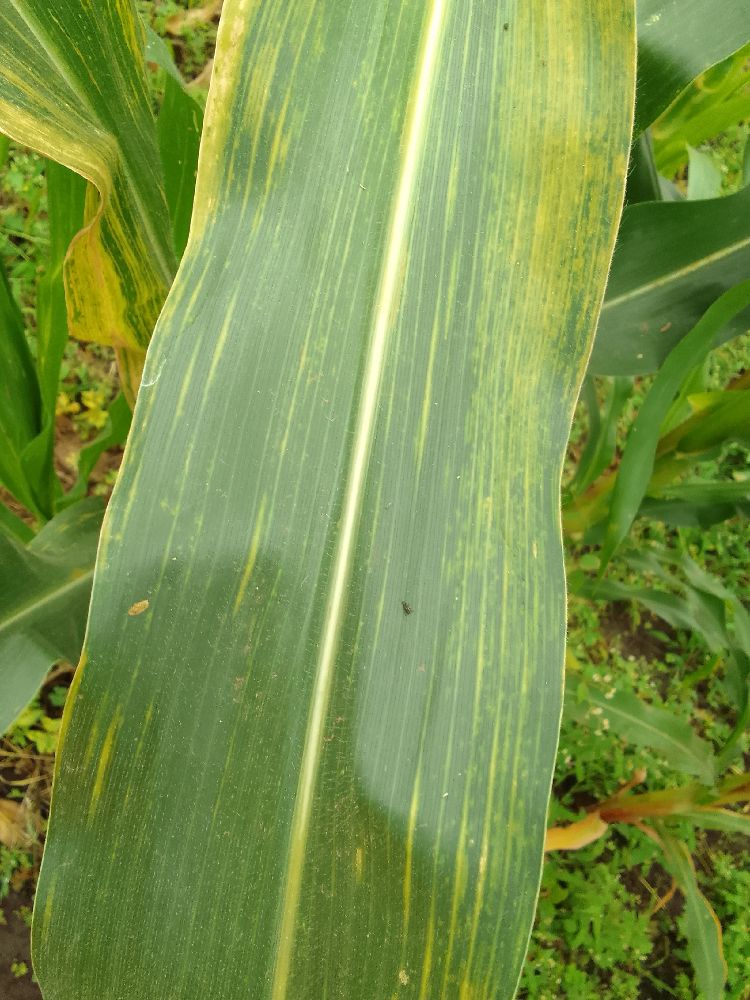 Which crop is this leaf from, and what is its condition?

maize, maize lethal necrosis
